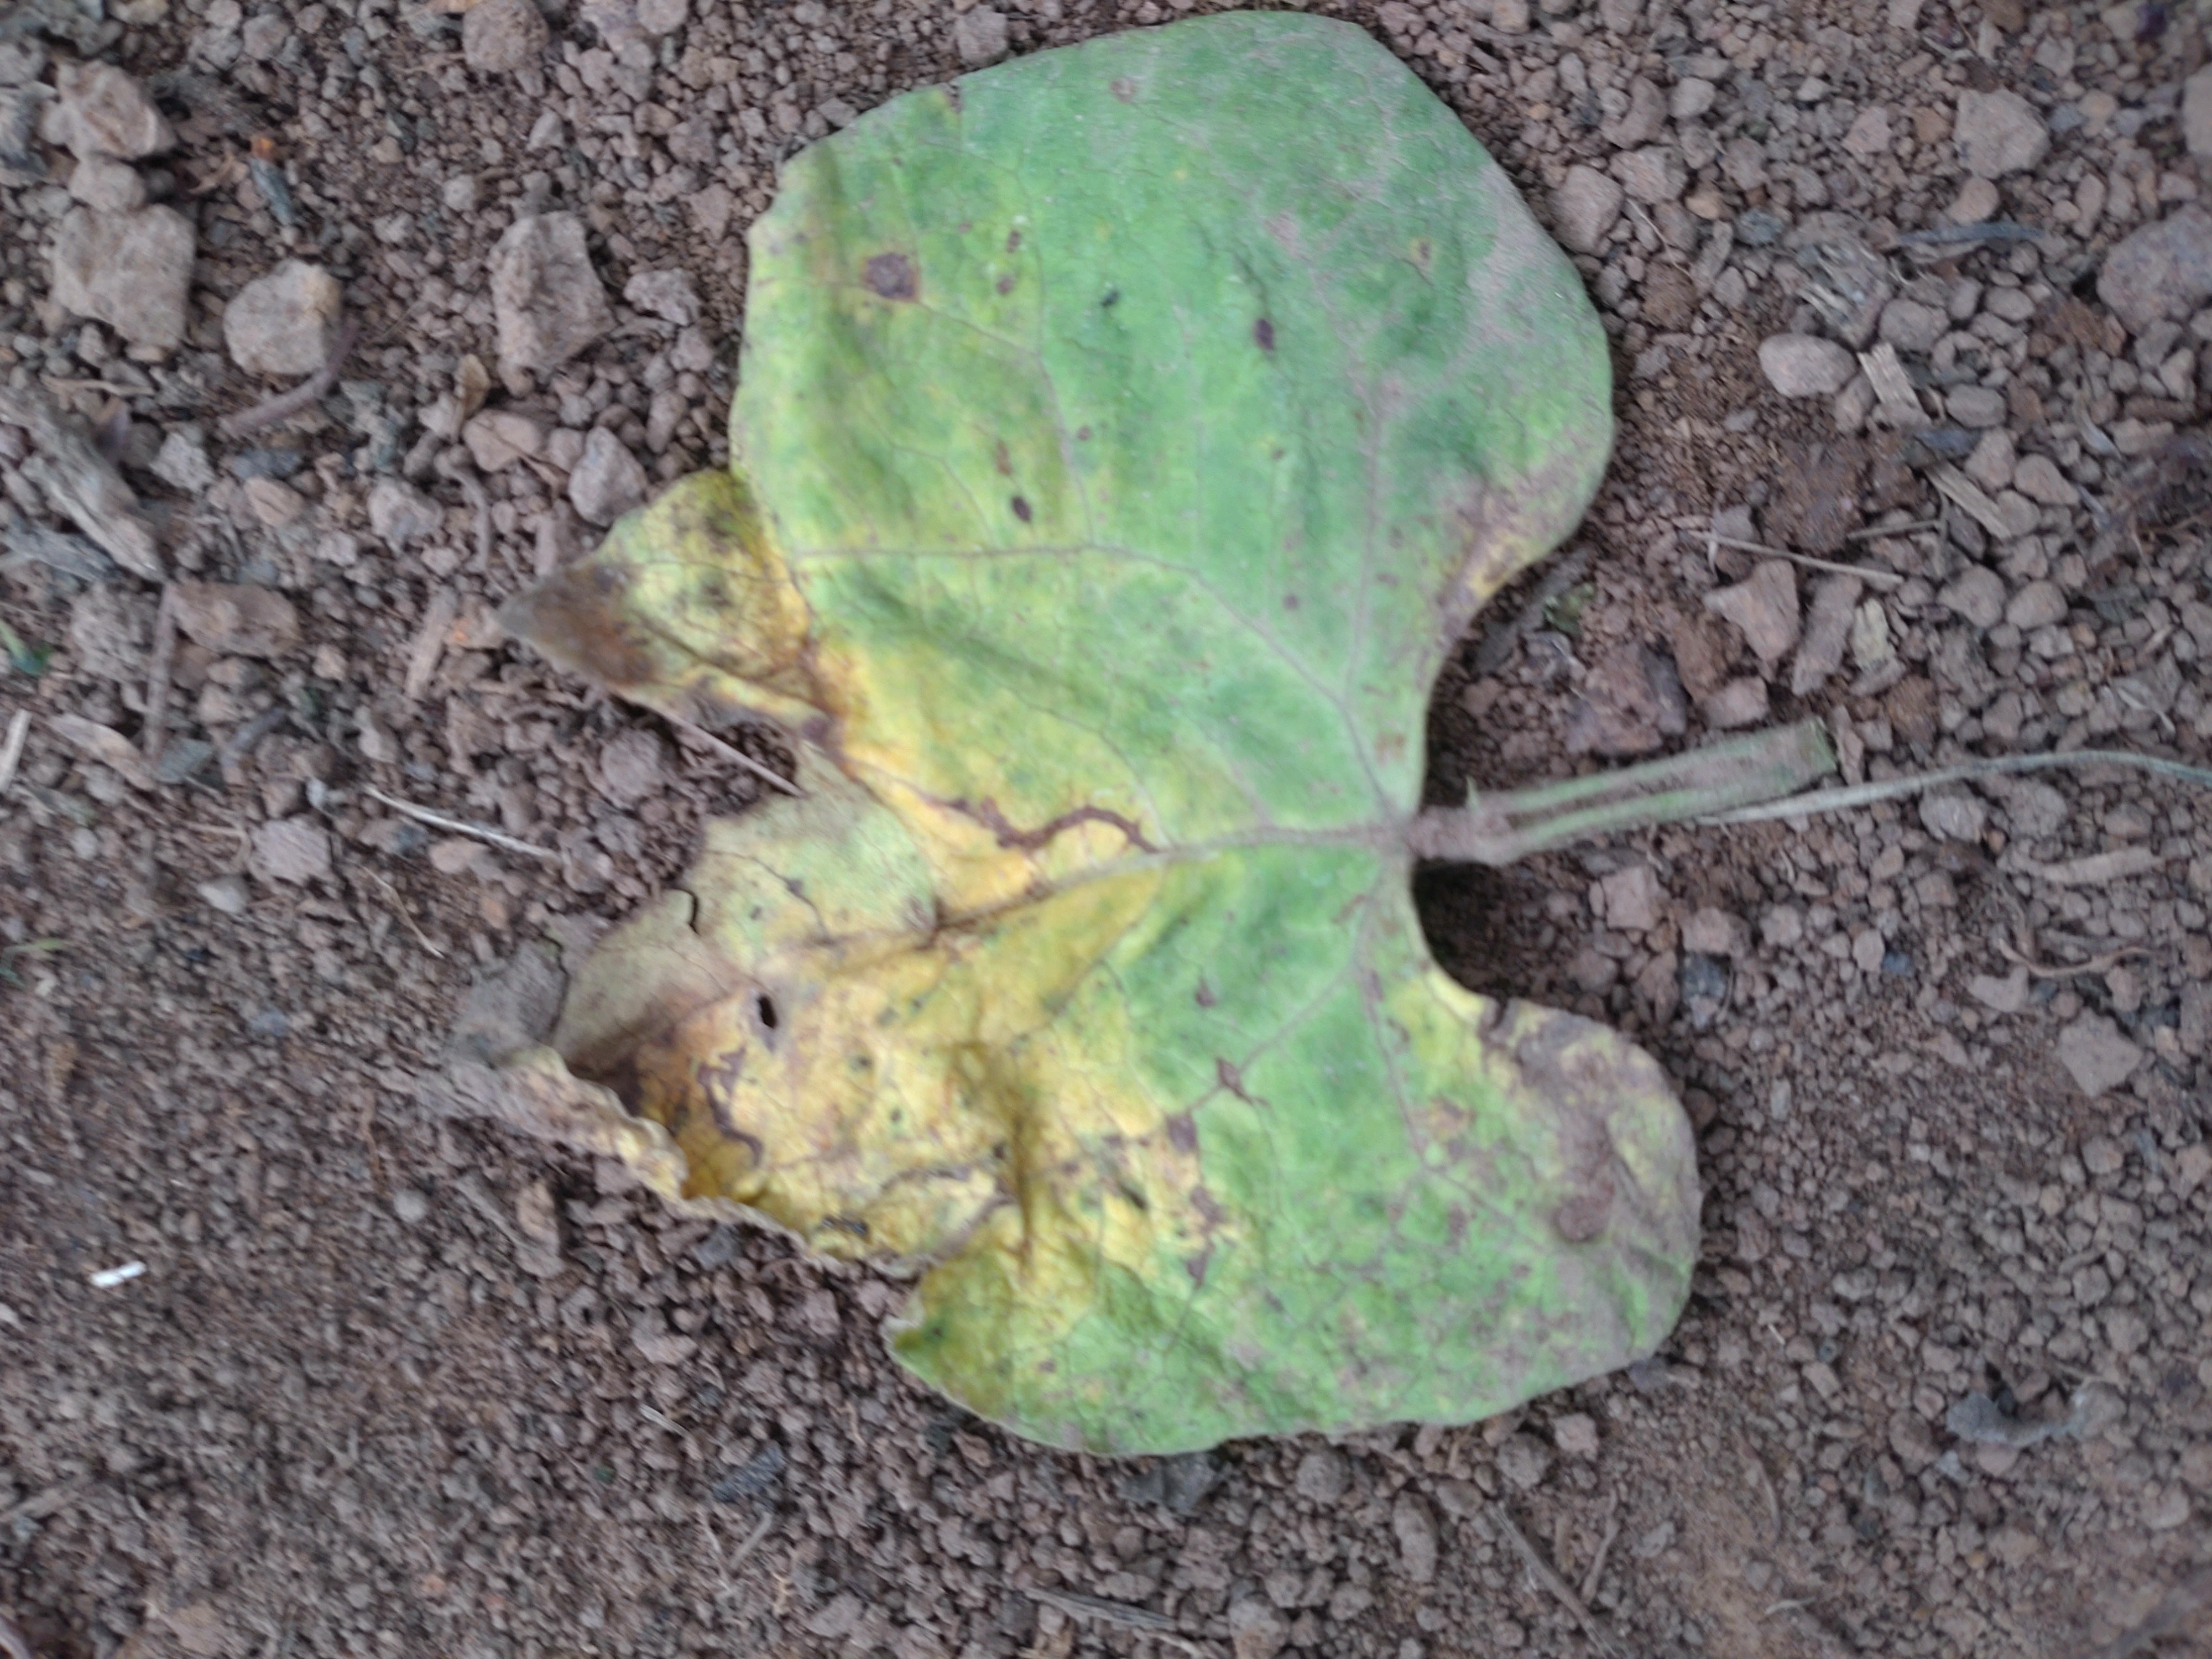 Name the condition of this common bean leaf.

anthracnose
